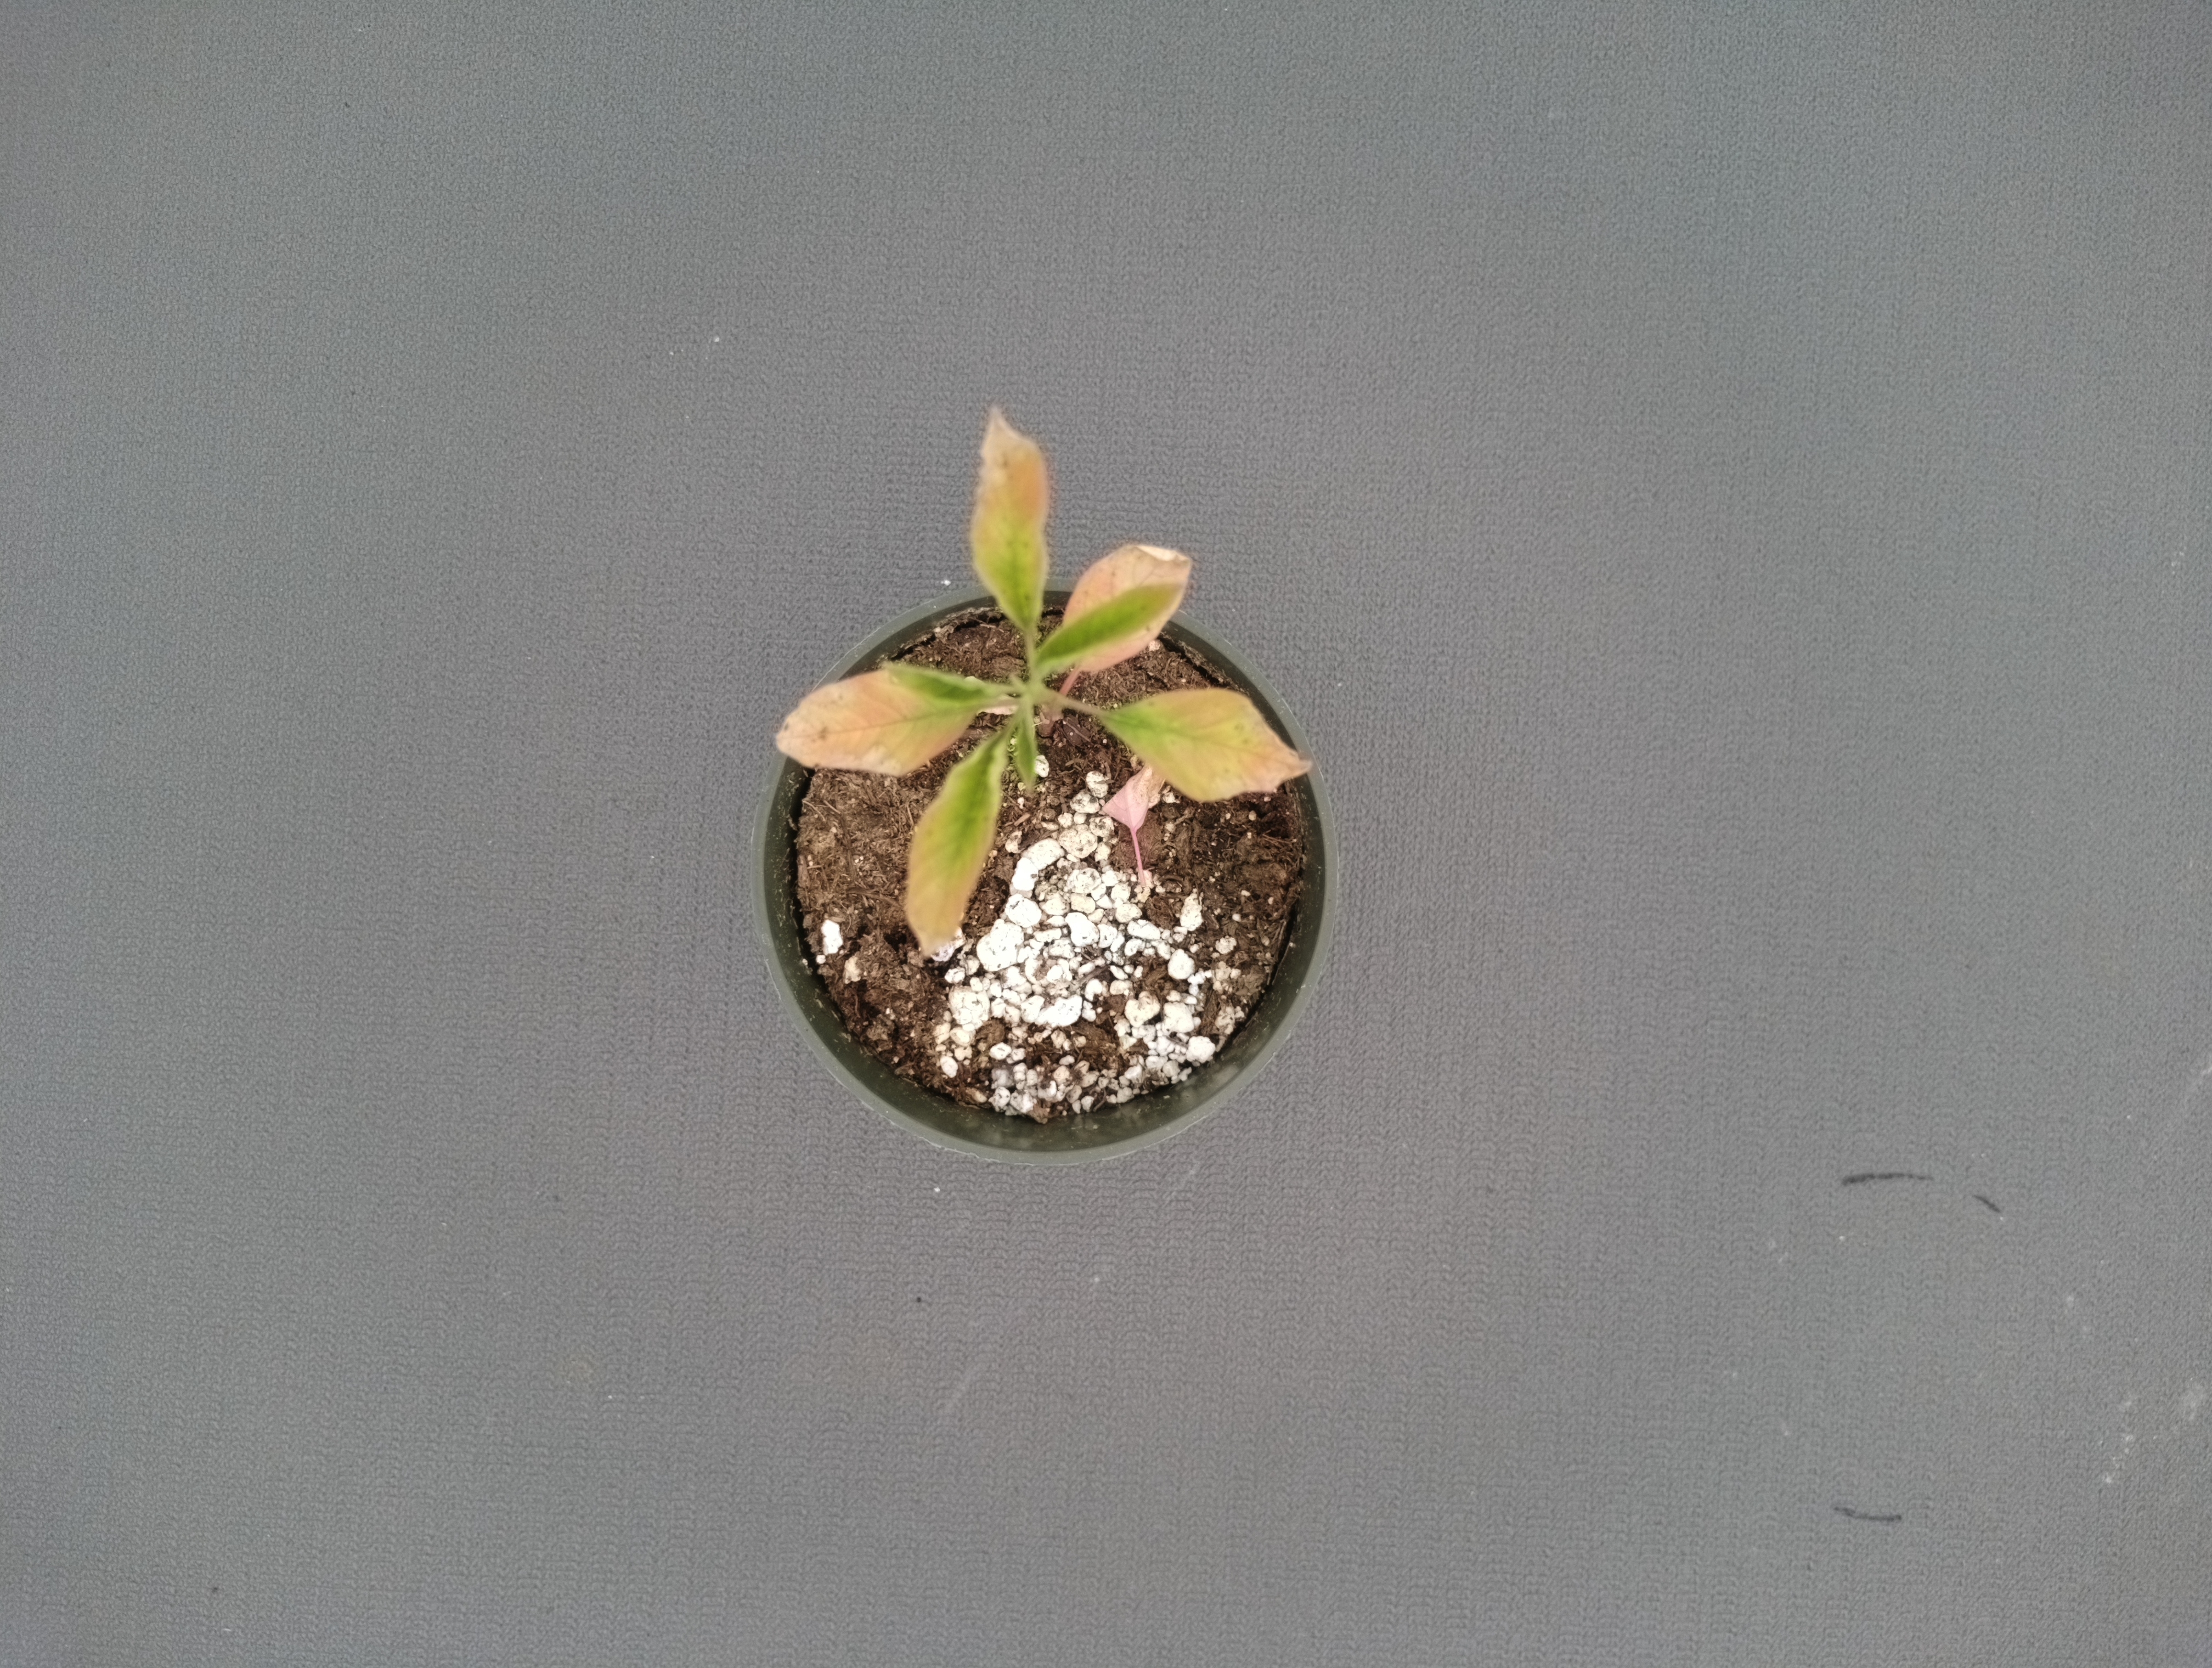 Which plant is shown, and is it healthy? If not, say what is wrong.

waterhemp, chlorosis necrosis
